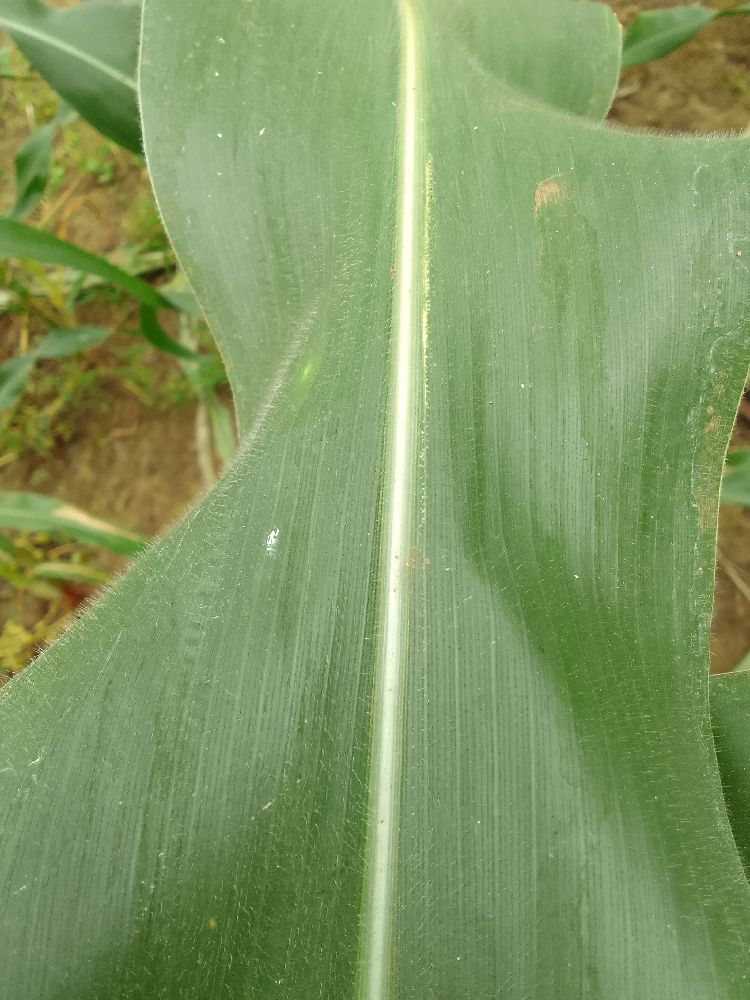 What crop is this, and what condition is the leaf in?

maize, healthy
